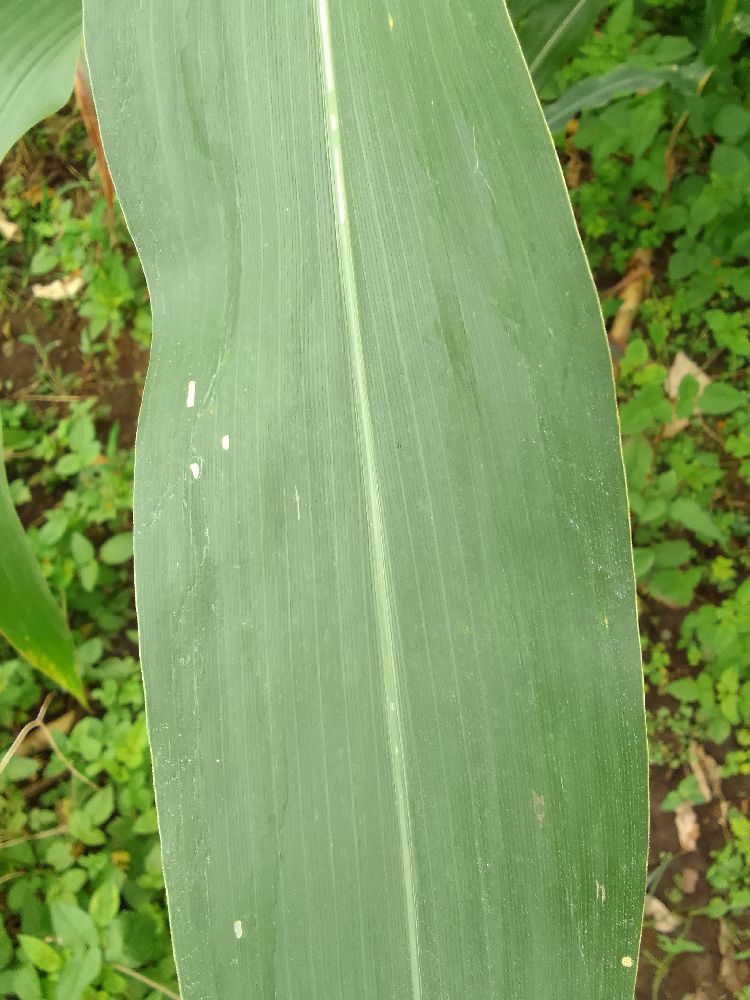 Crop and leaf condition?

maize, healthy
